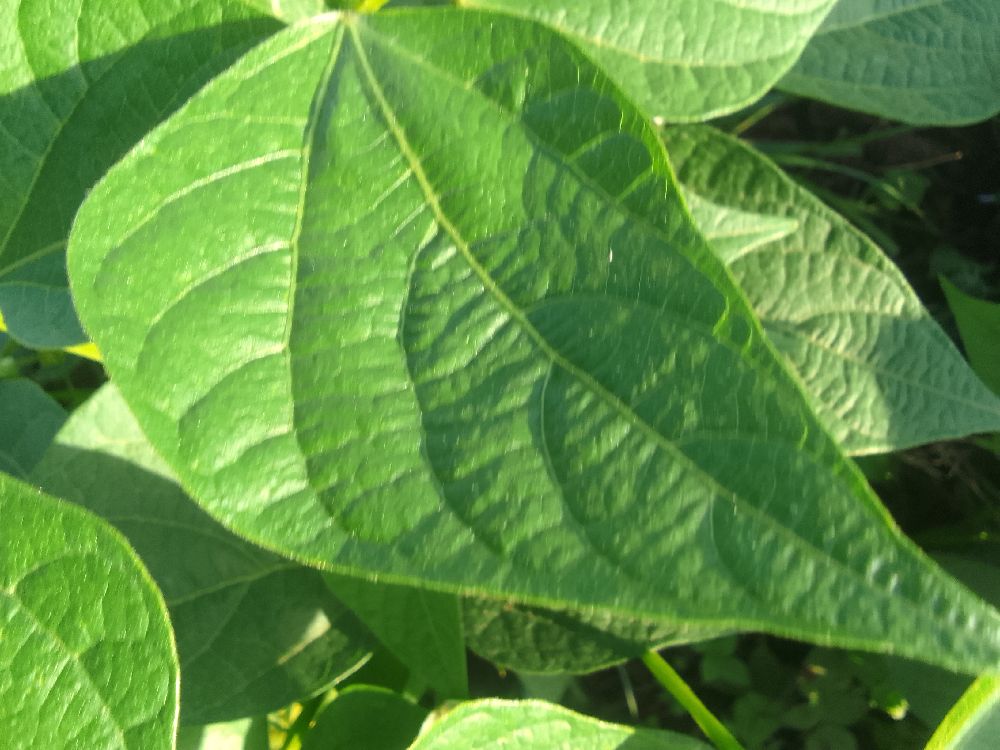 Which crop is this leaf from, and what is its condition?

common bean, healthy
